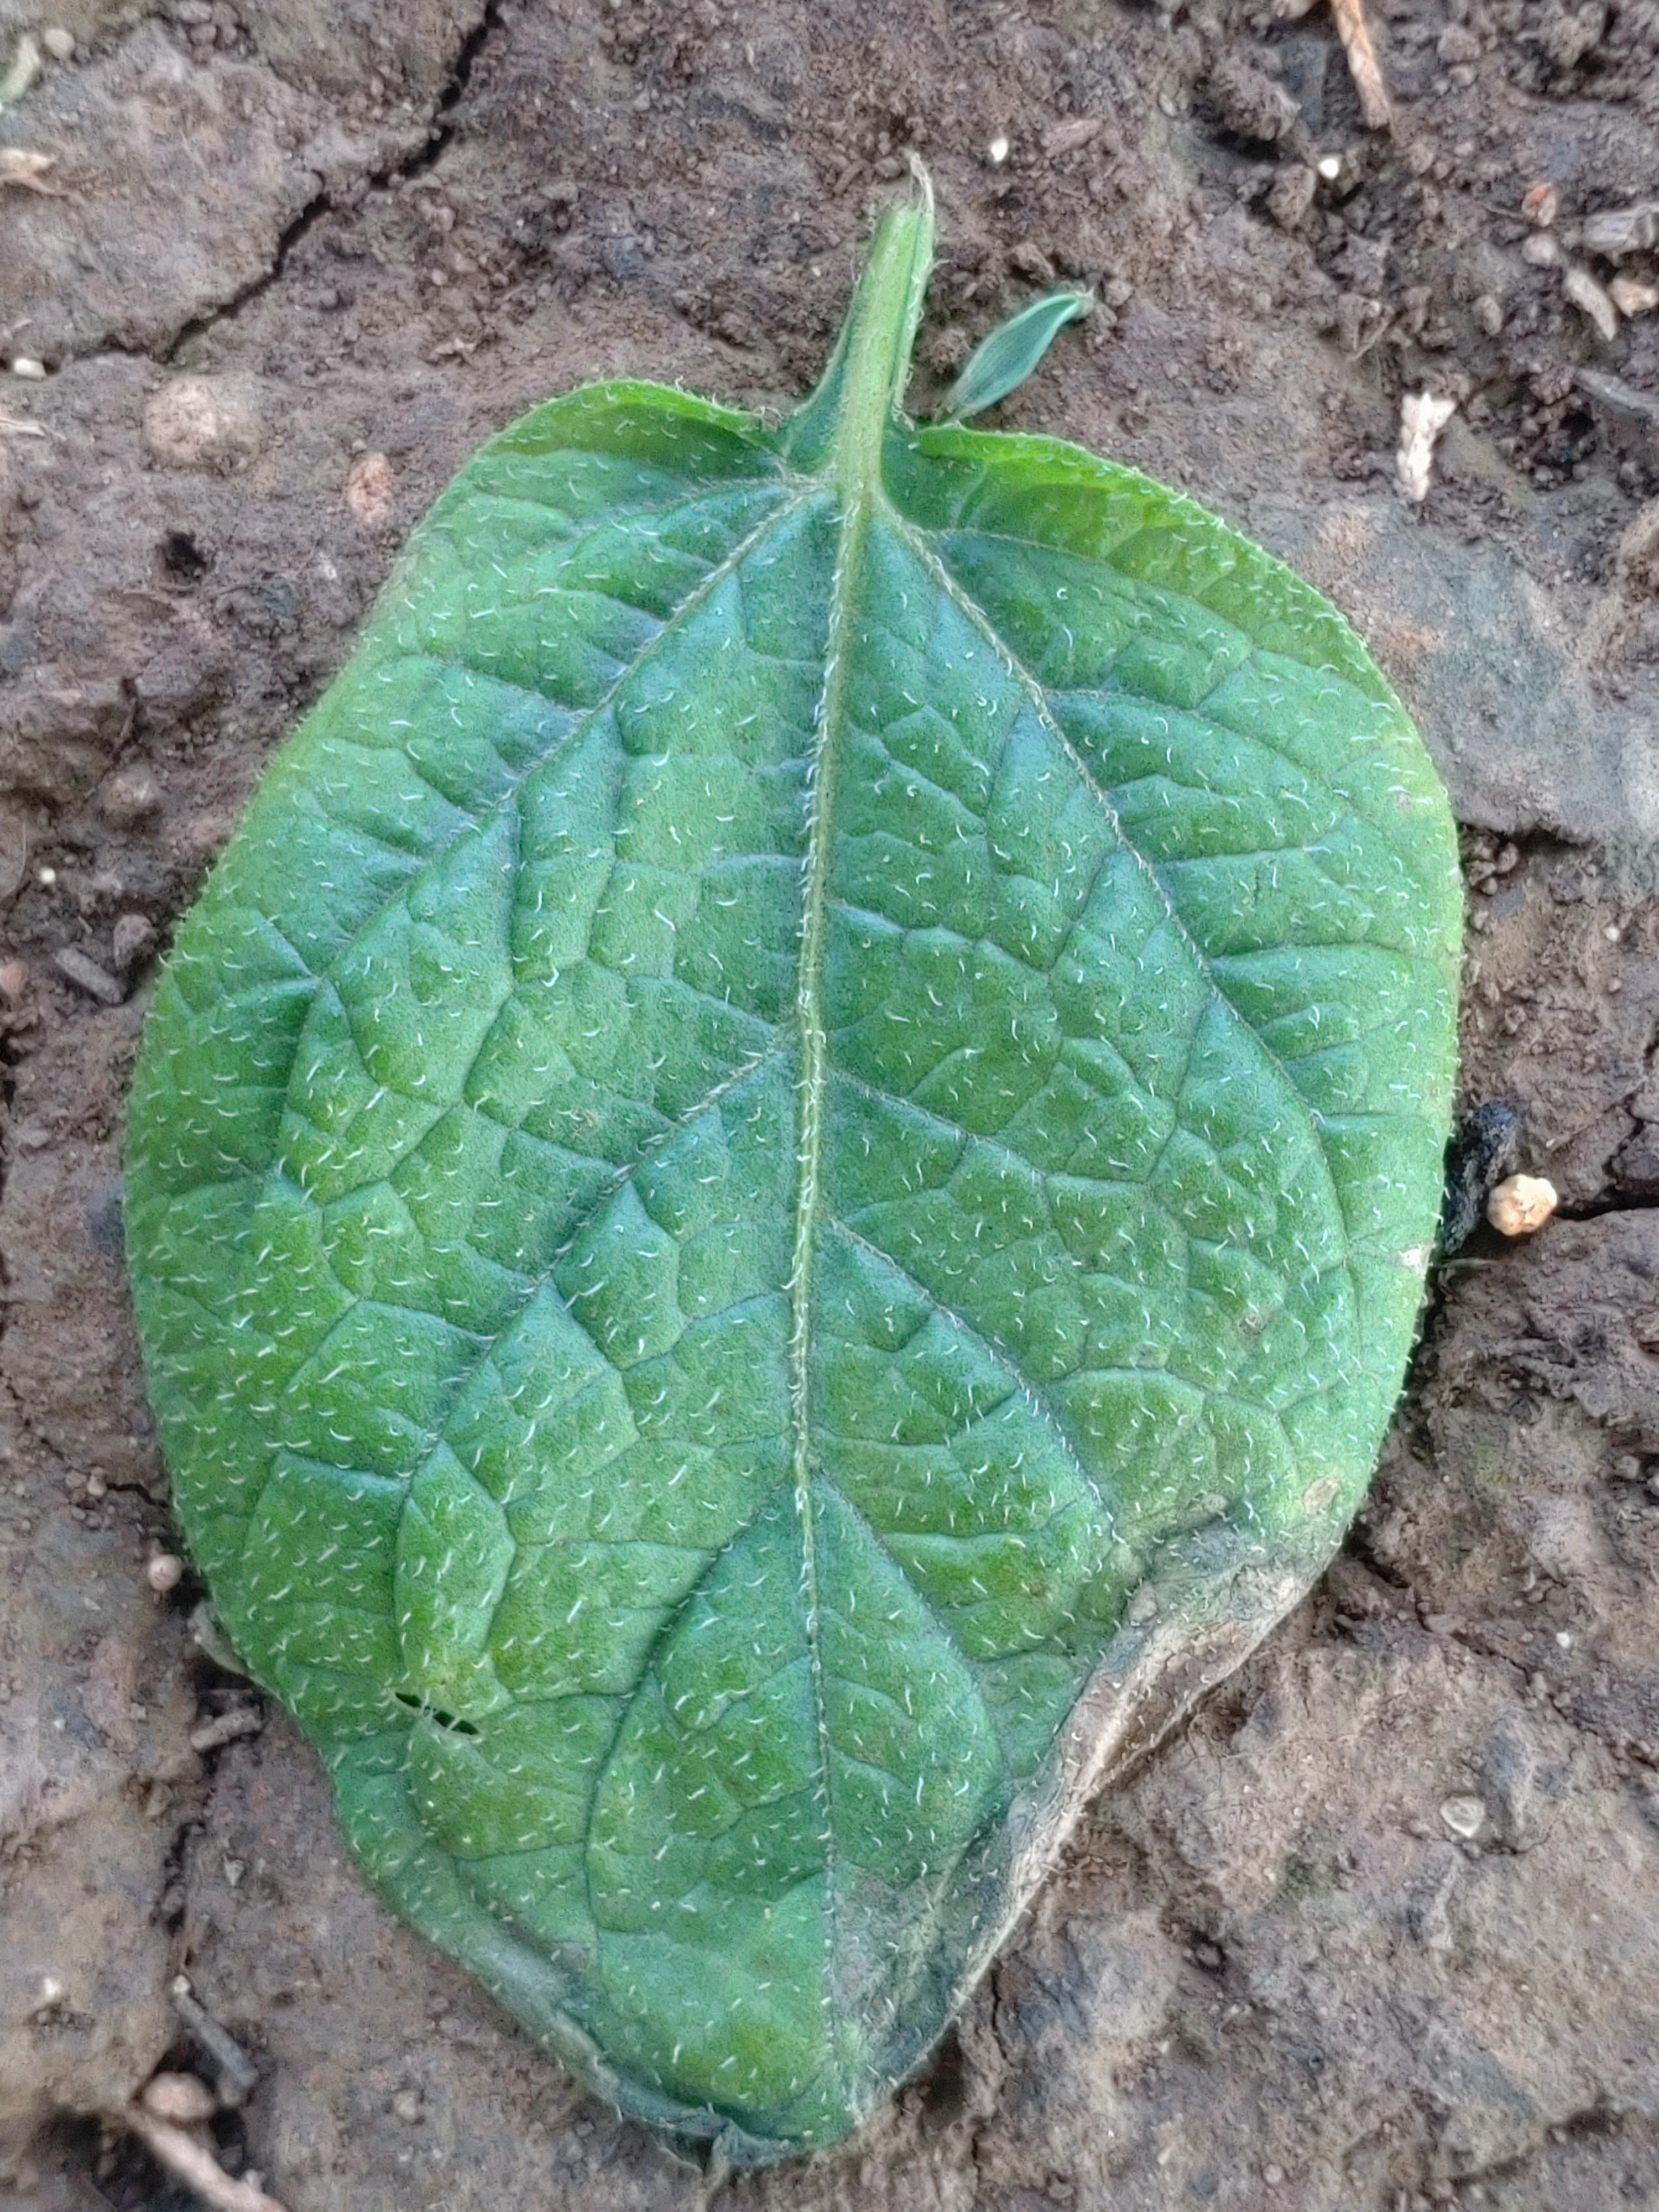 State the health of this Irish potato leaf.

early blight
